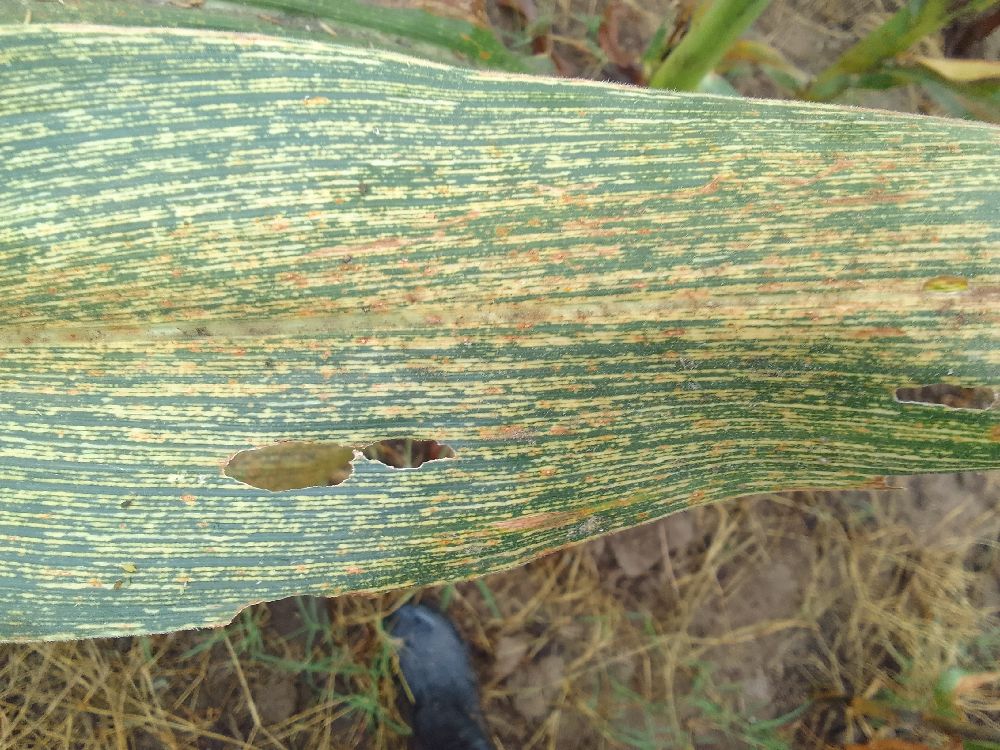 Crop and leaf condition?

maize, maize streak virus
